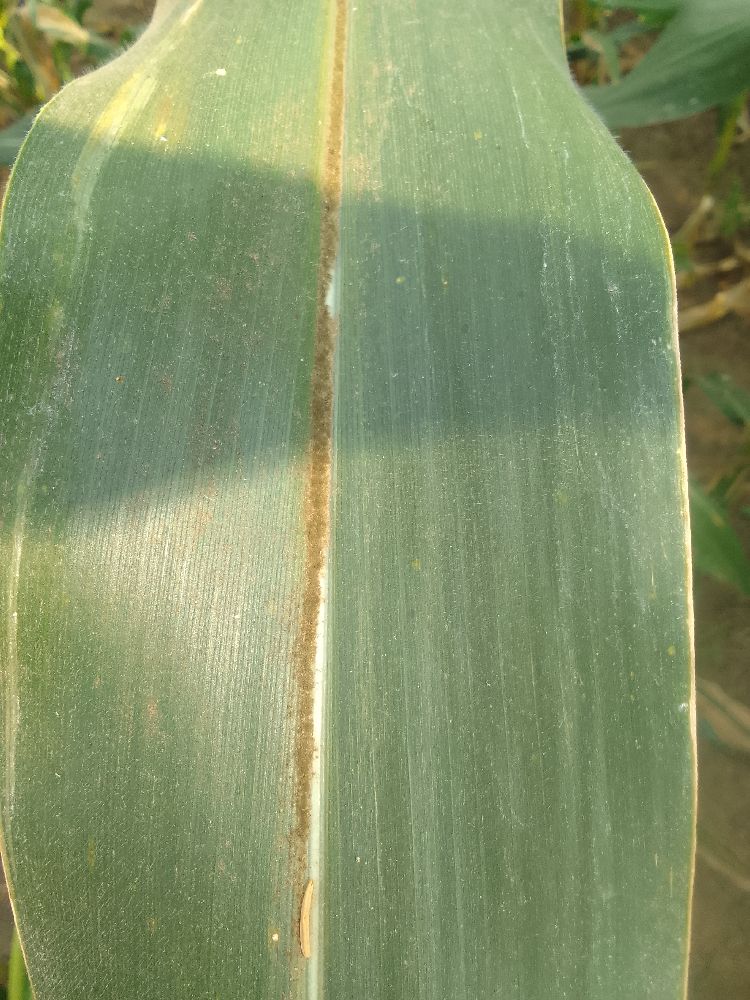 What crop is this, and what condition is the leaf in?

maize, healthy
